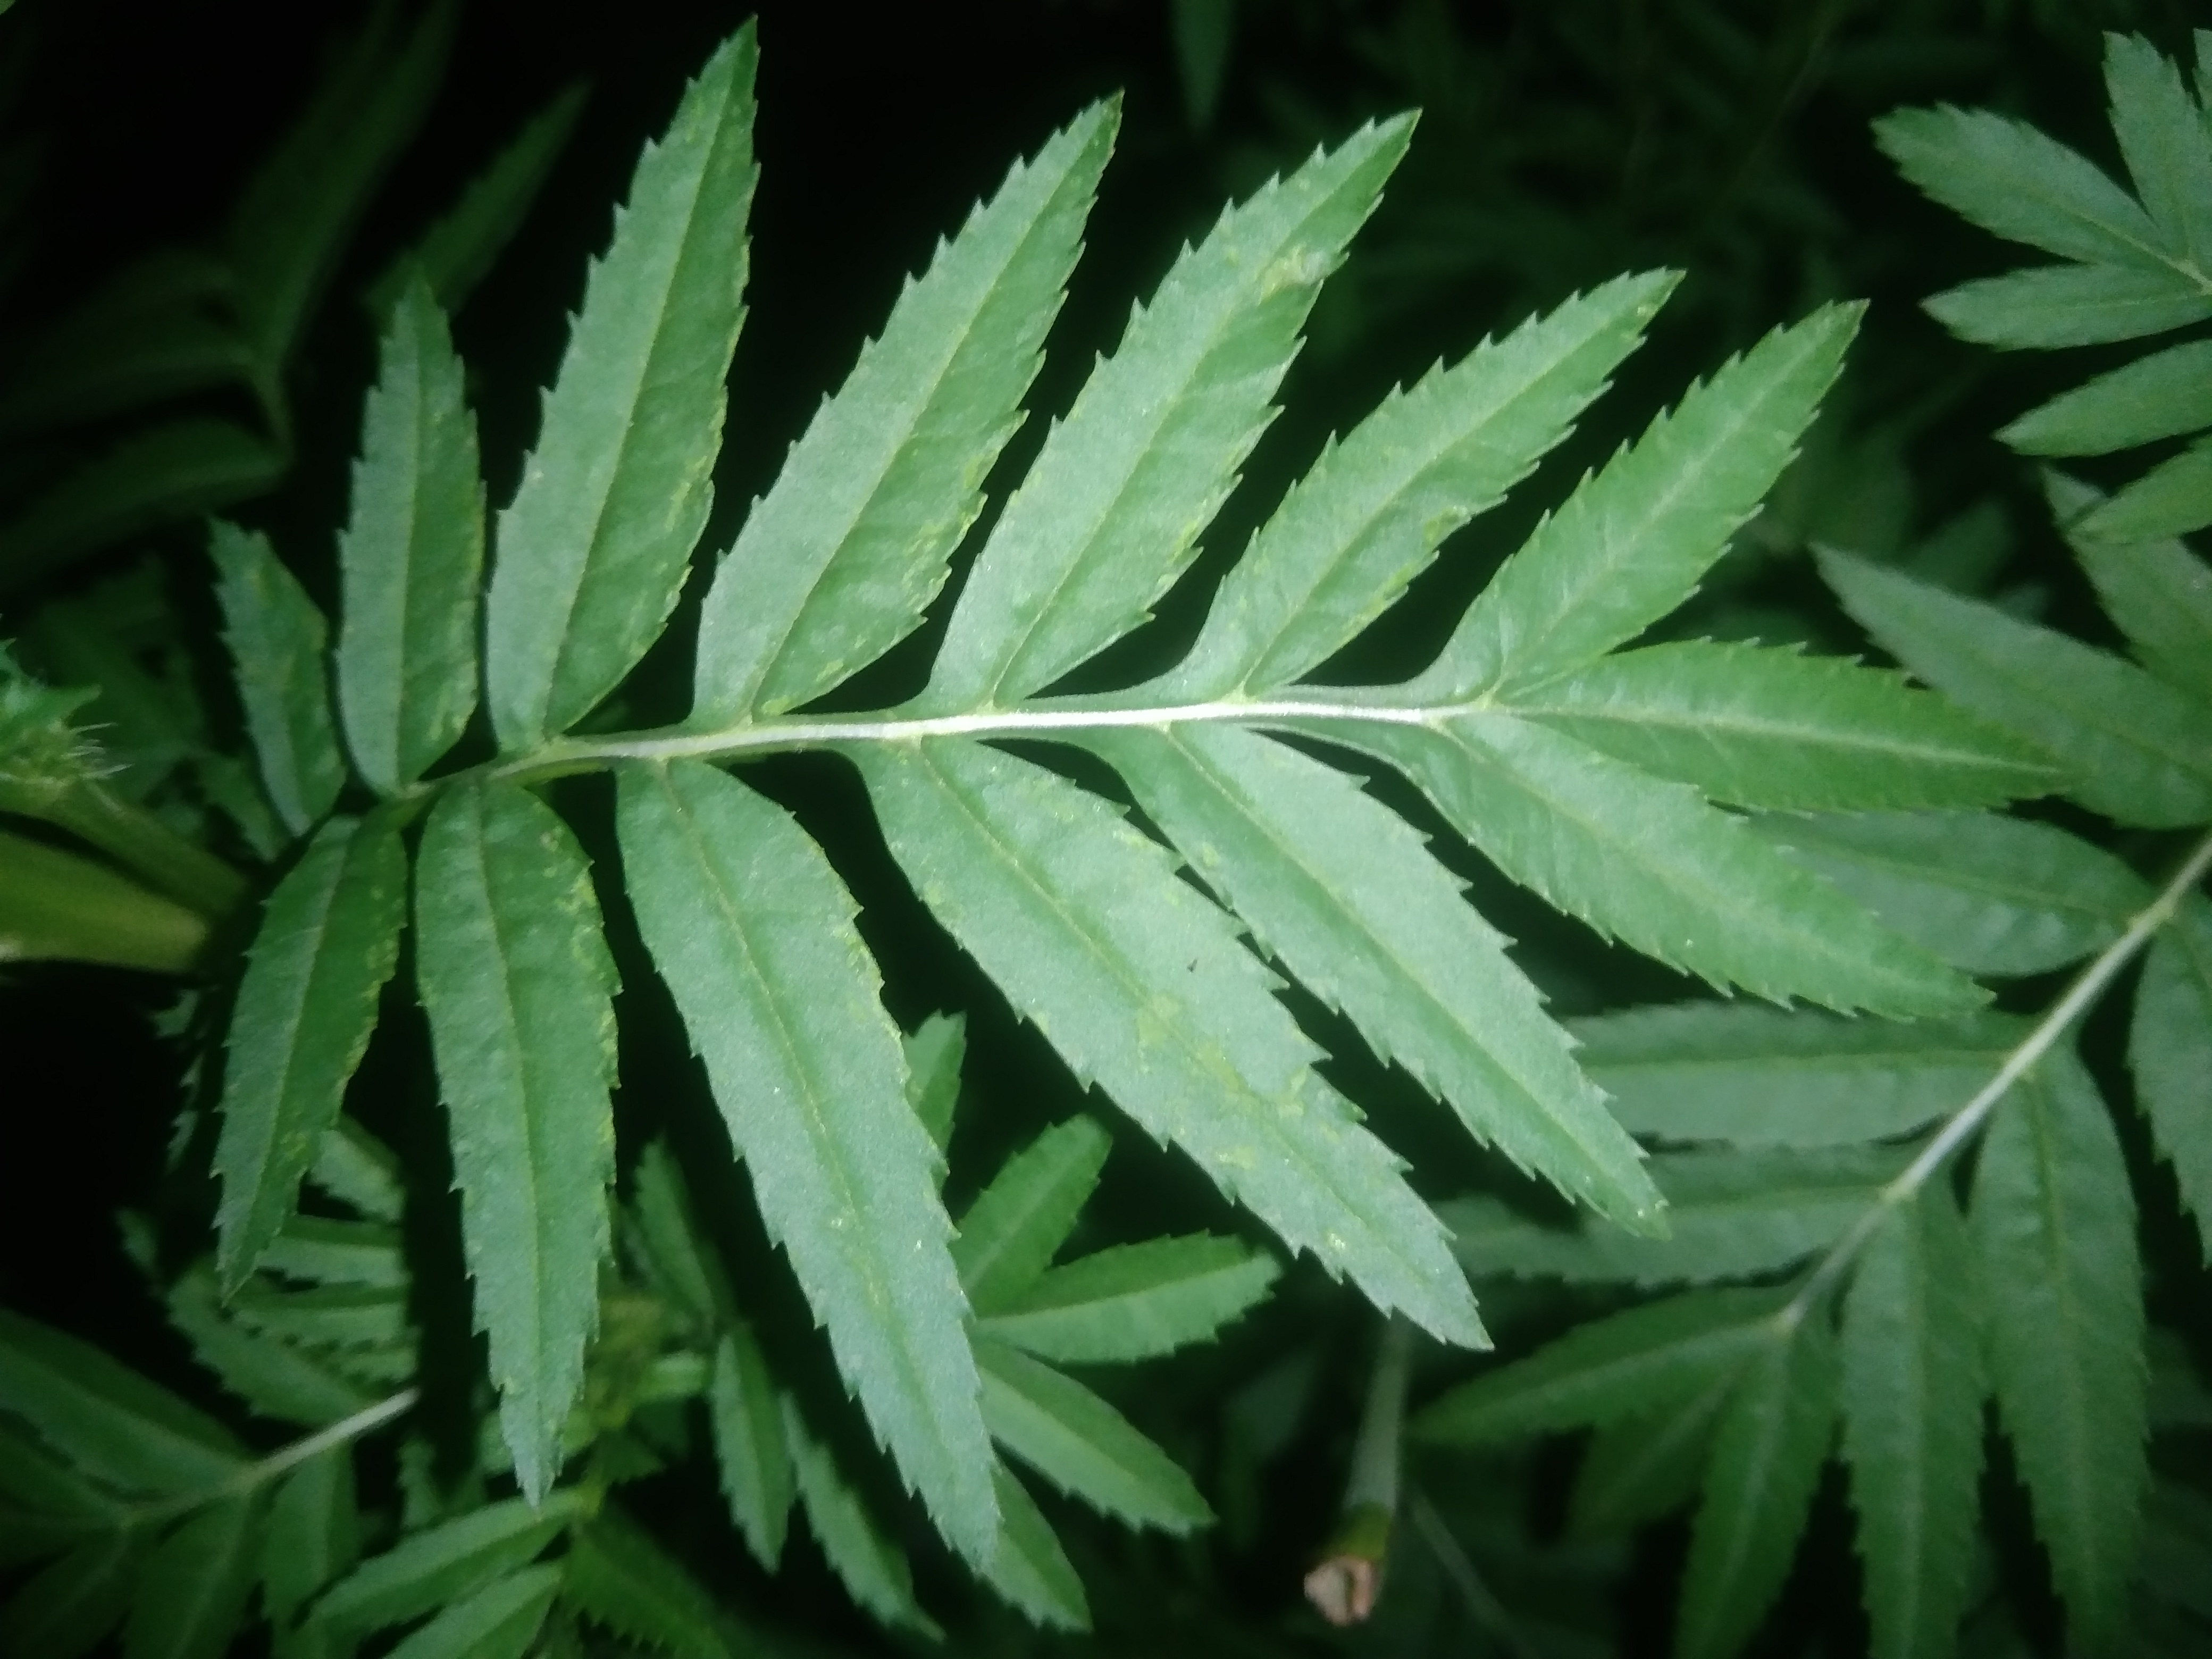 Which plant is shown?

marigold
